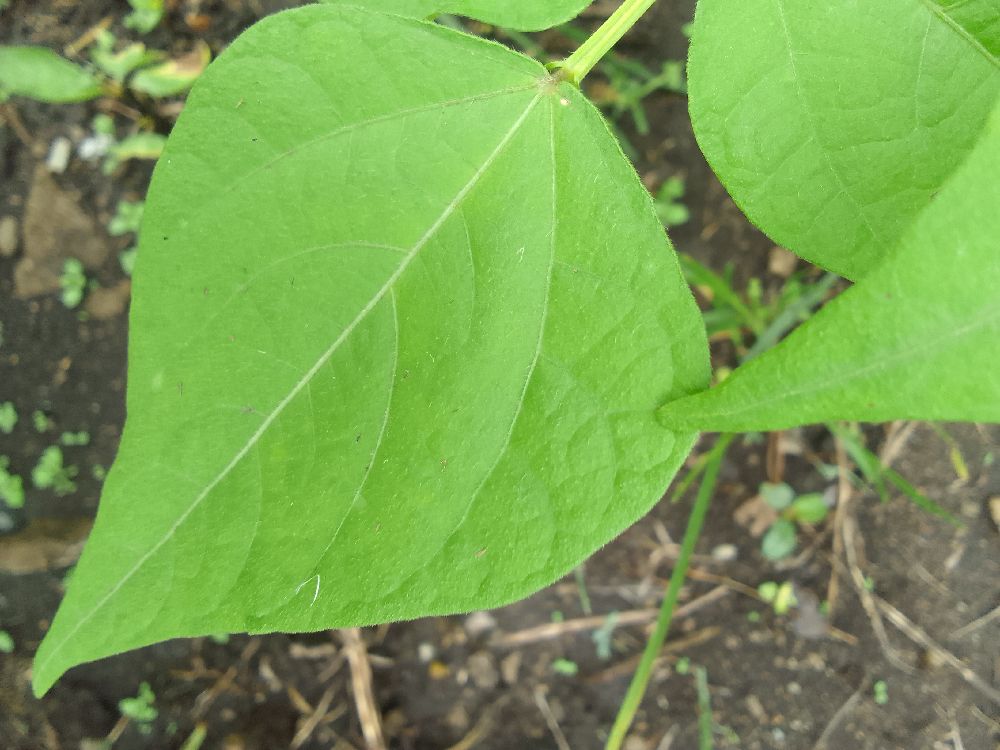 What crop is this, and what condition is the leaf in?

common bean, healthy
